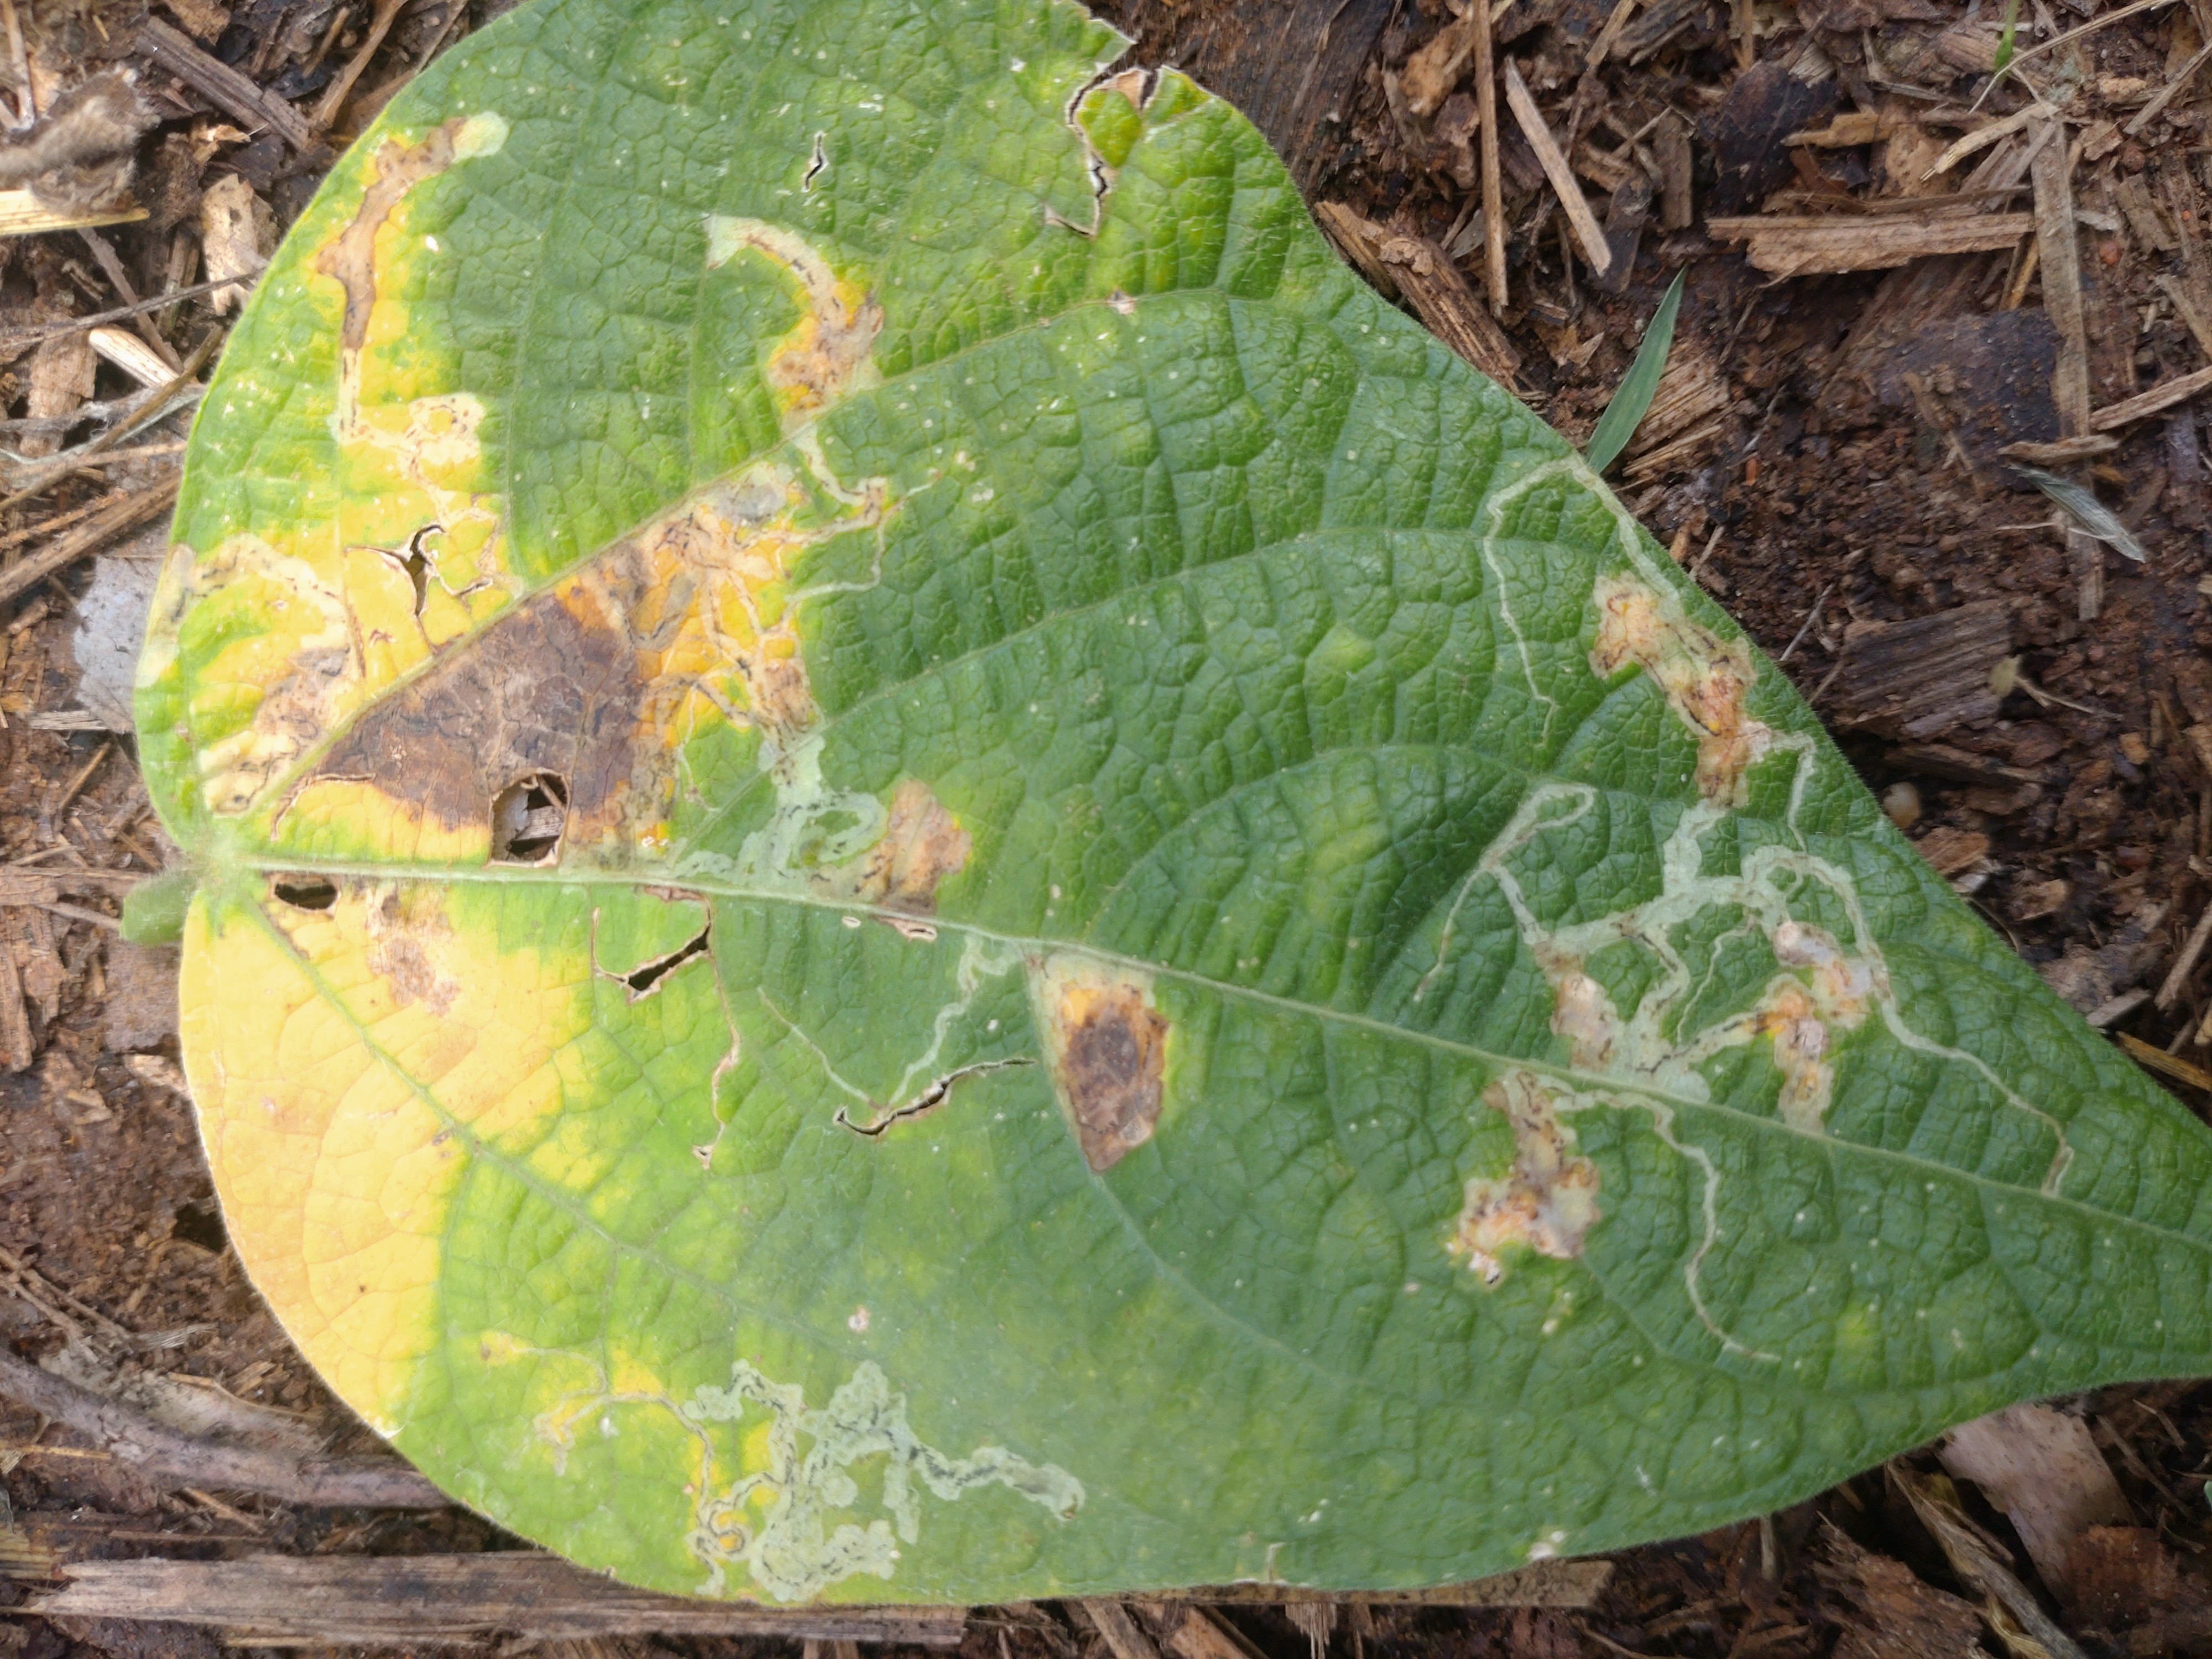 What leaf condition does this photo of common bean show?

anthracnose
